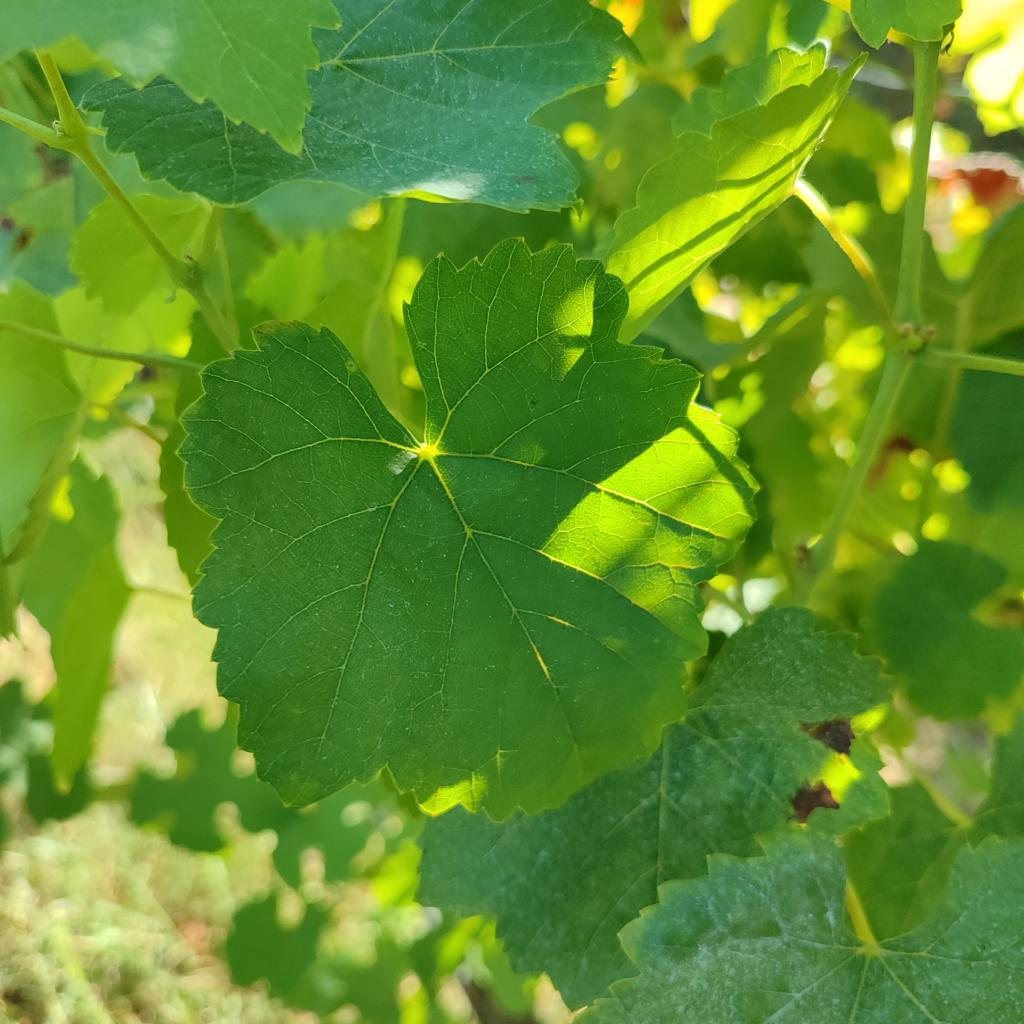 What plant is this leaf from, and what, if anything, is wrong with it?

grapevine, healthy
